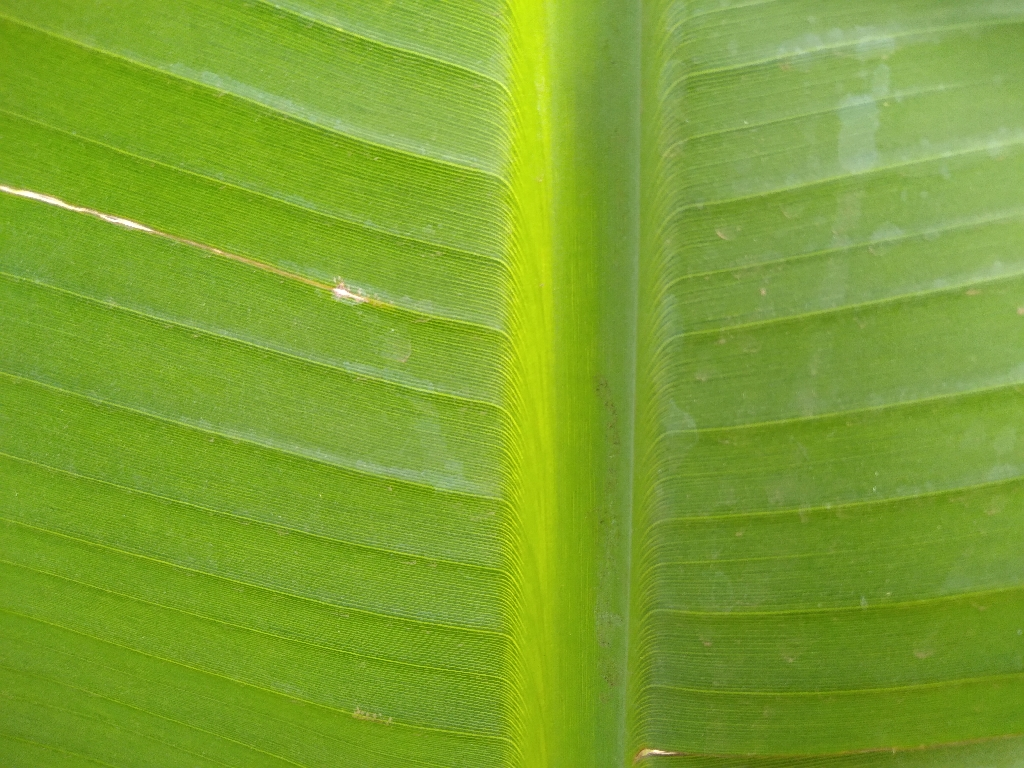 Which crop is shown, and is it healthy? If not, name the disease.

banana, healthy
